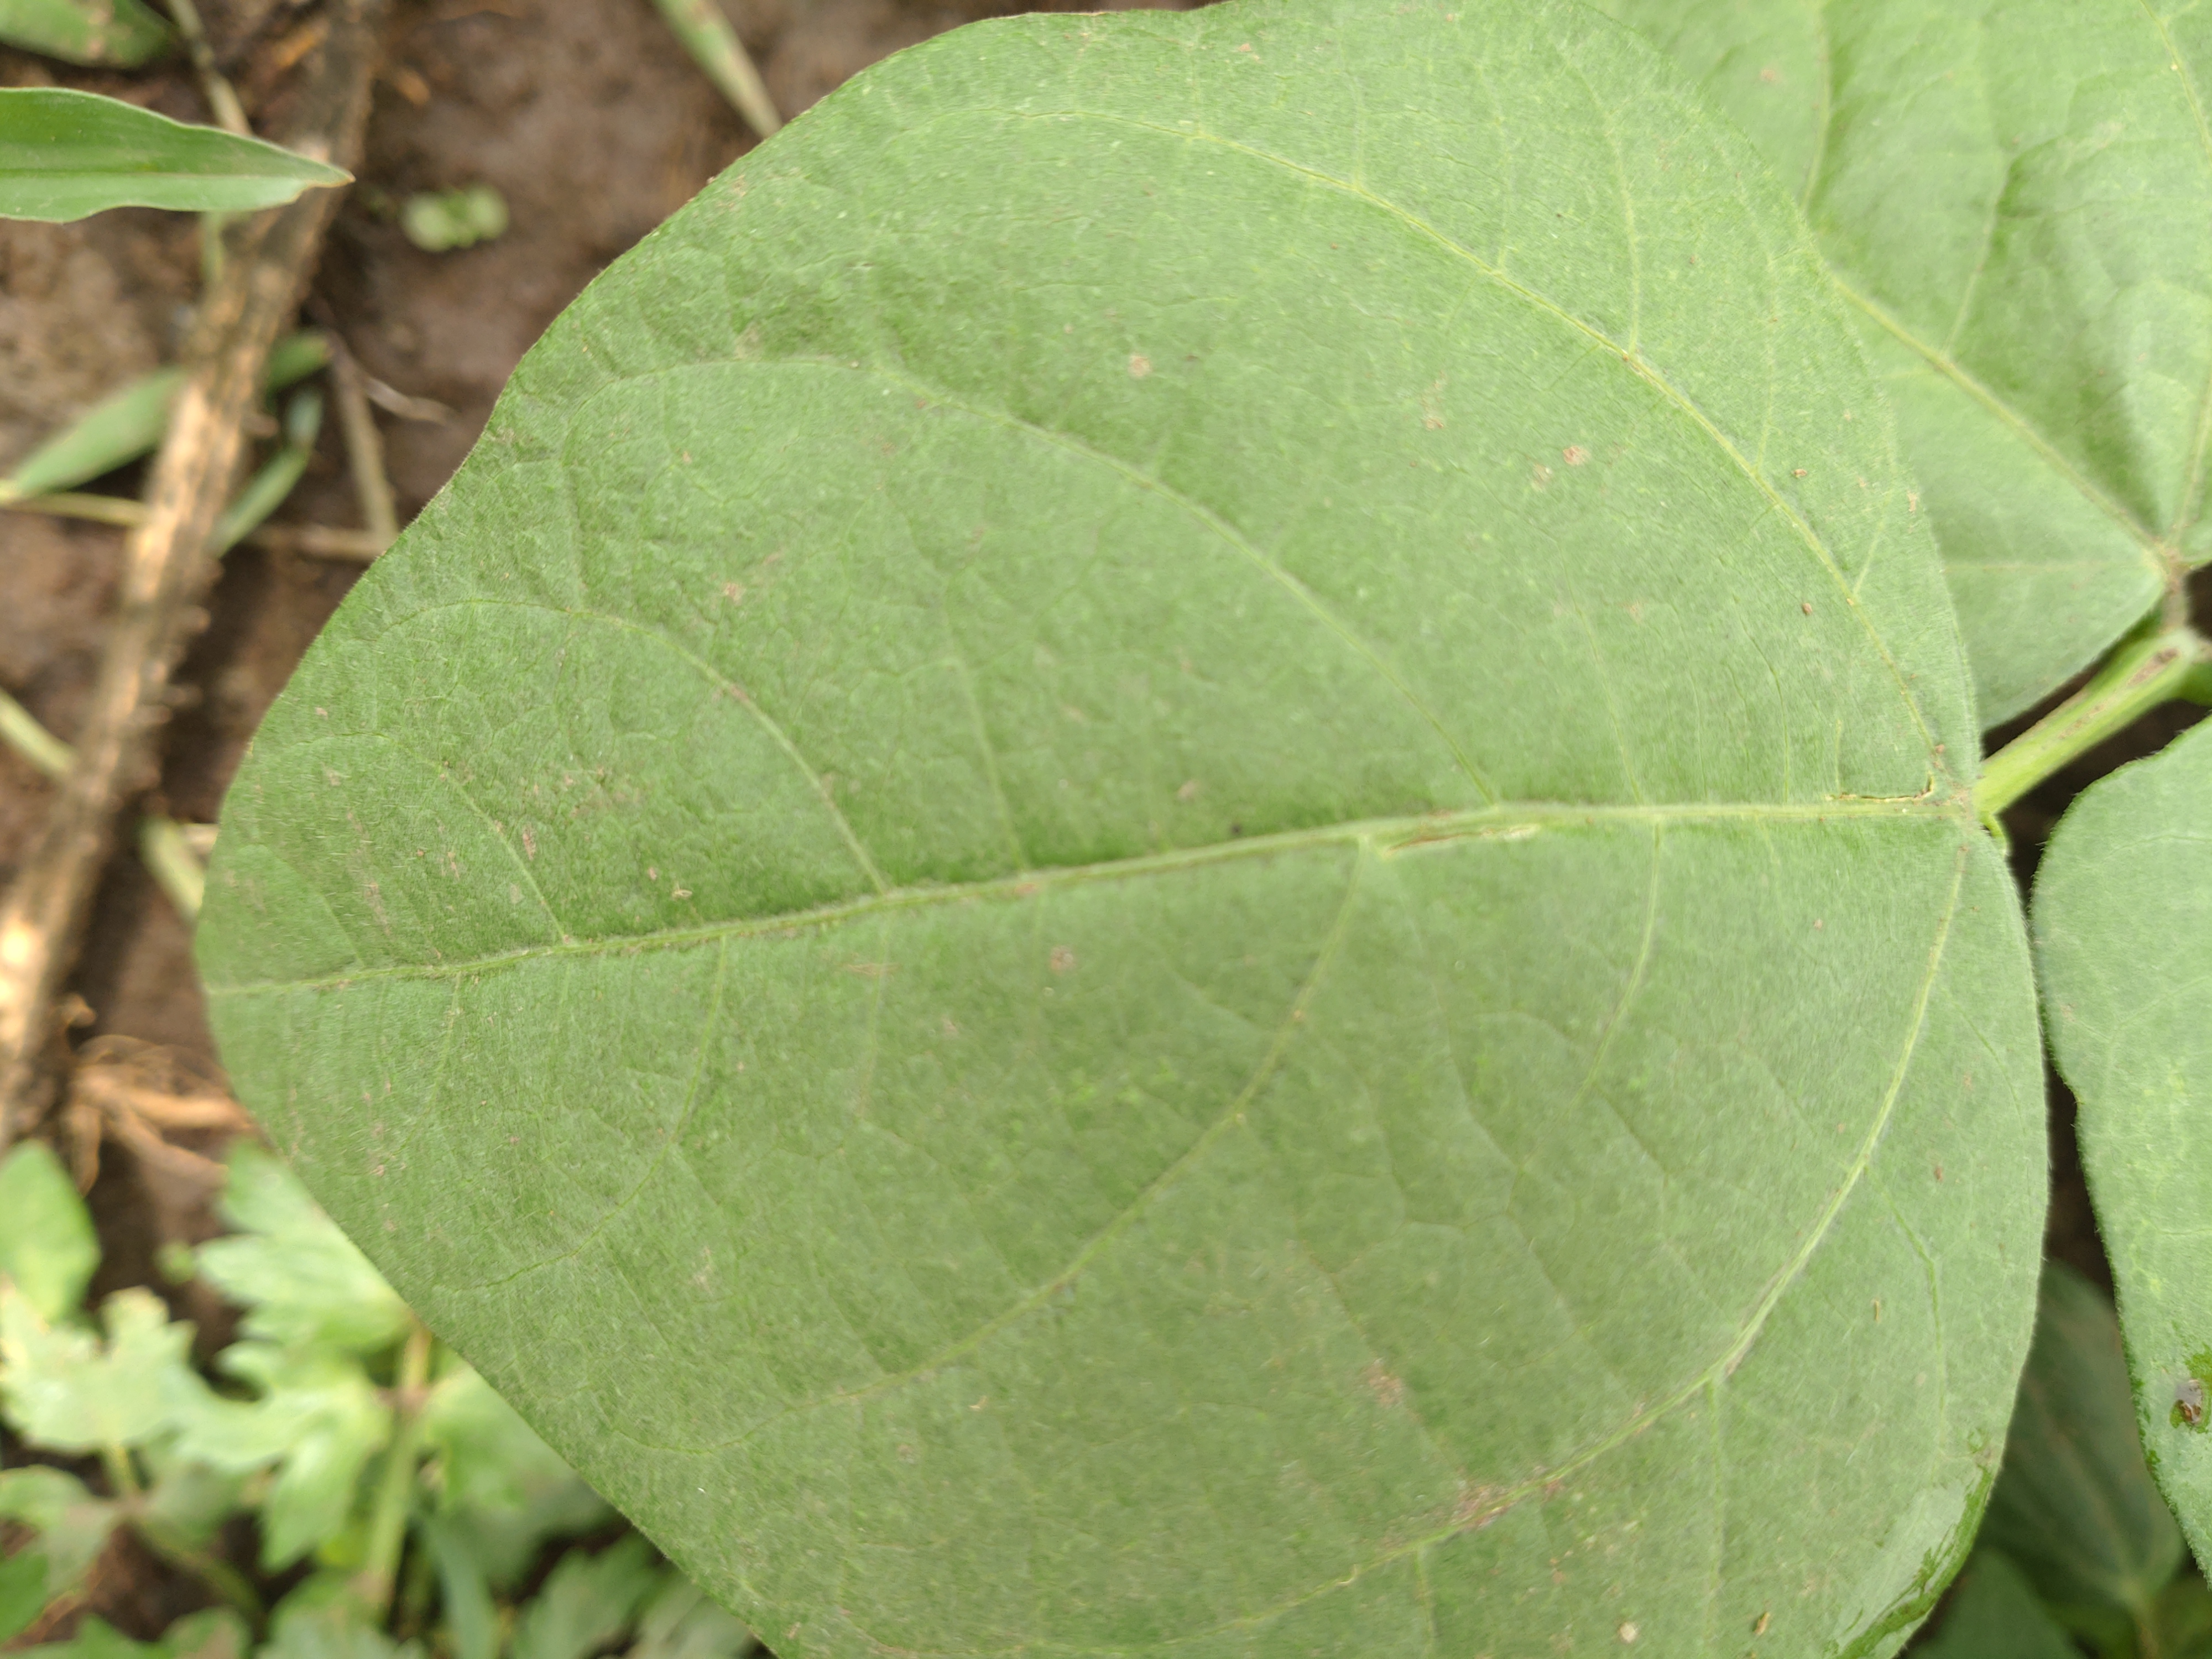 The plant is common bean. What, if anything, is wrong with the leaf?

healthy
